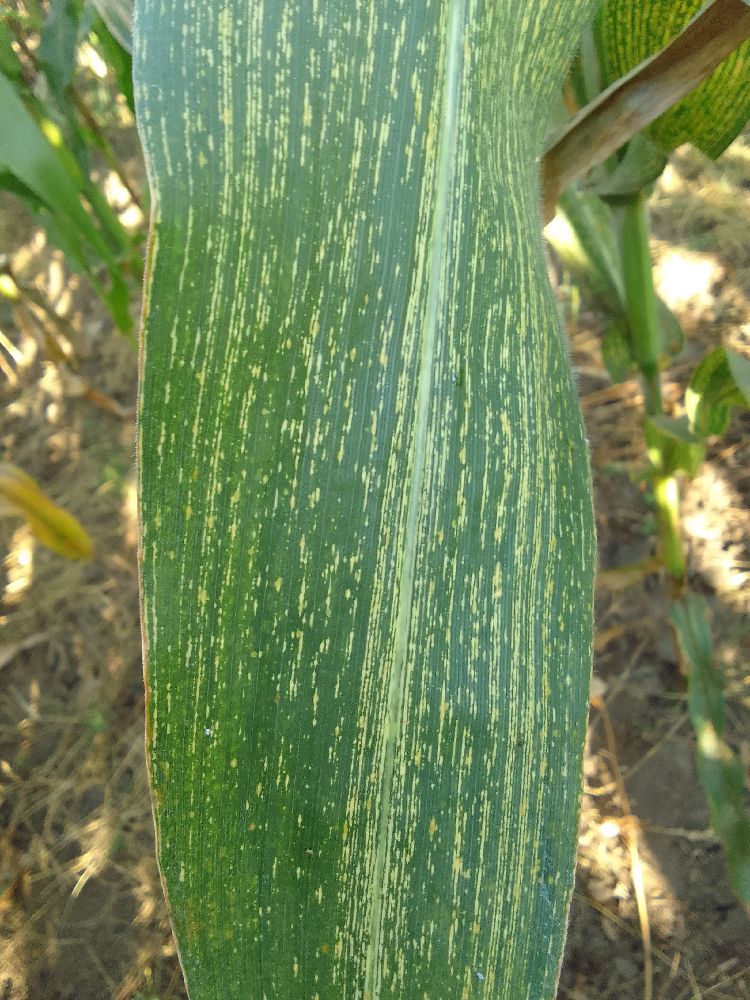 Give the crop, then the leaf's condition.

maize, maize streak virus
